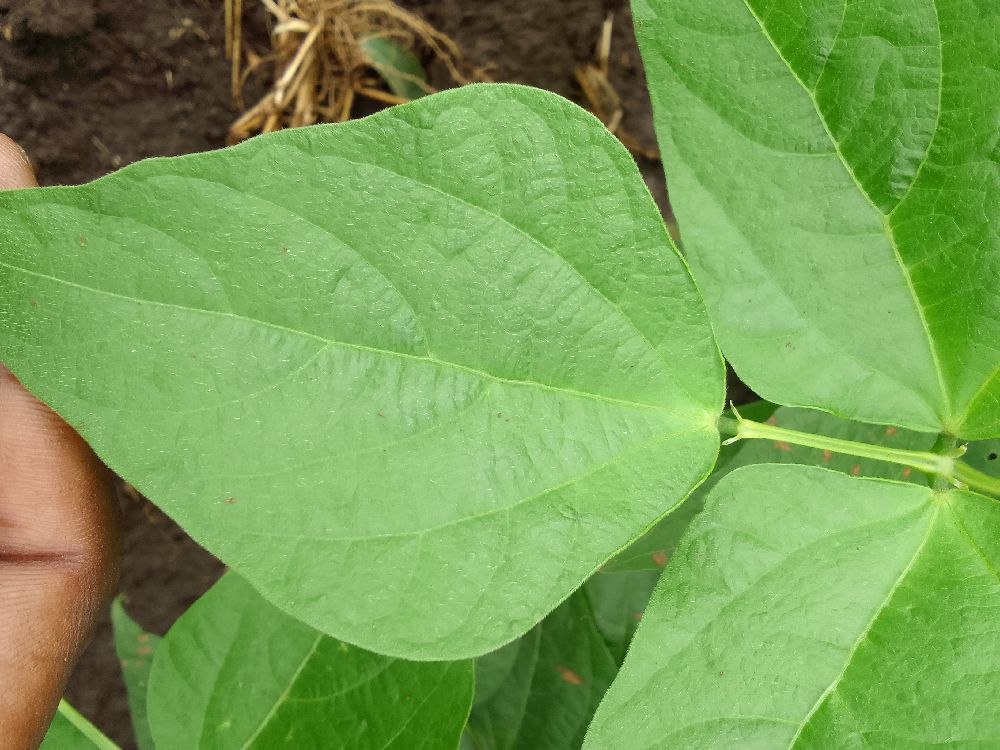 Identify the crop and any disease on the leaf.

common bean, healthy
